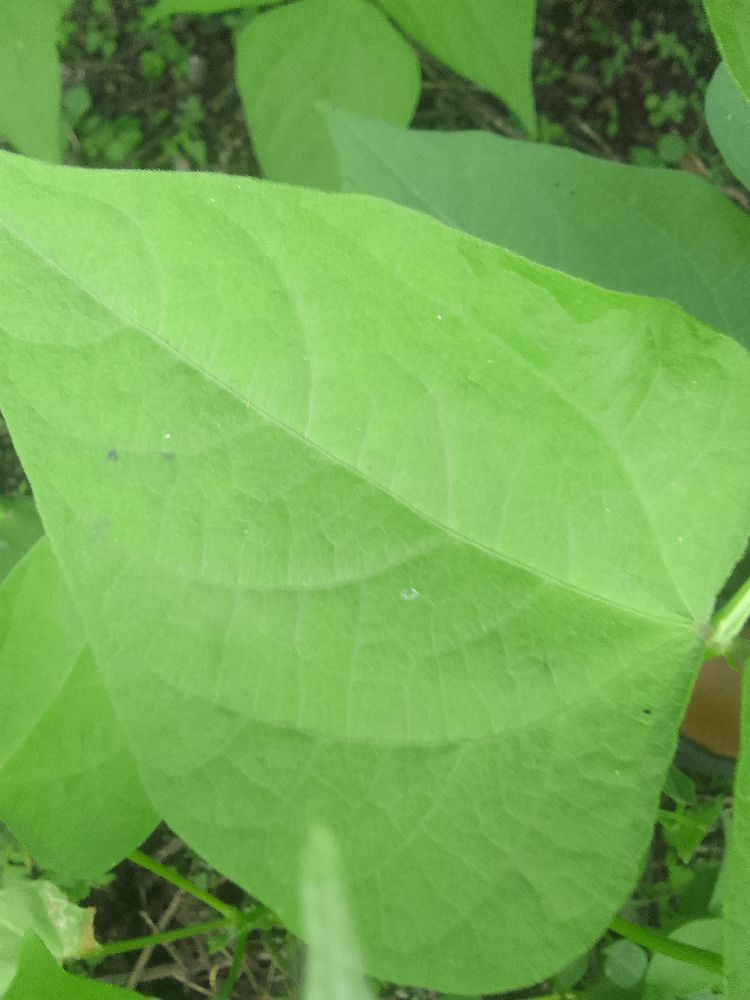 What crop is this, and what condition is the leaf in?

common bean, healthy
